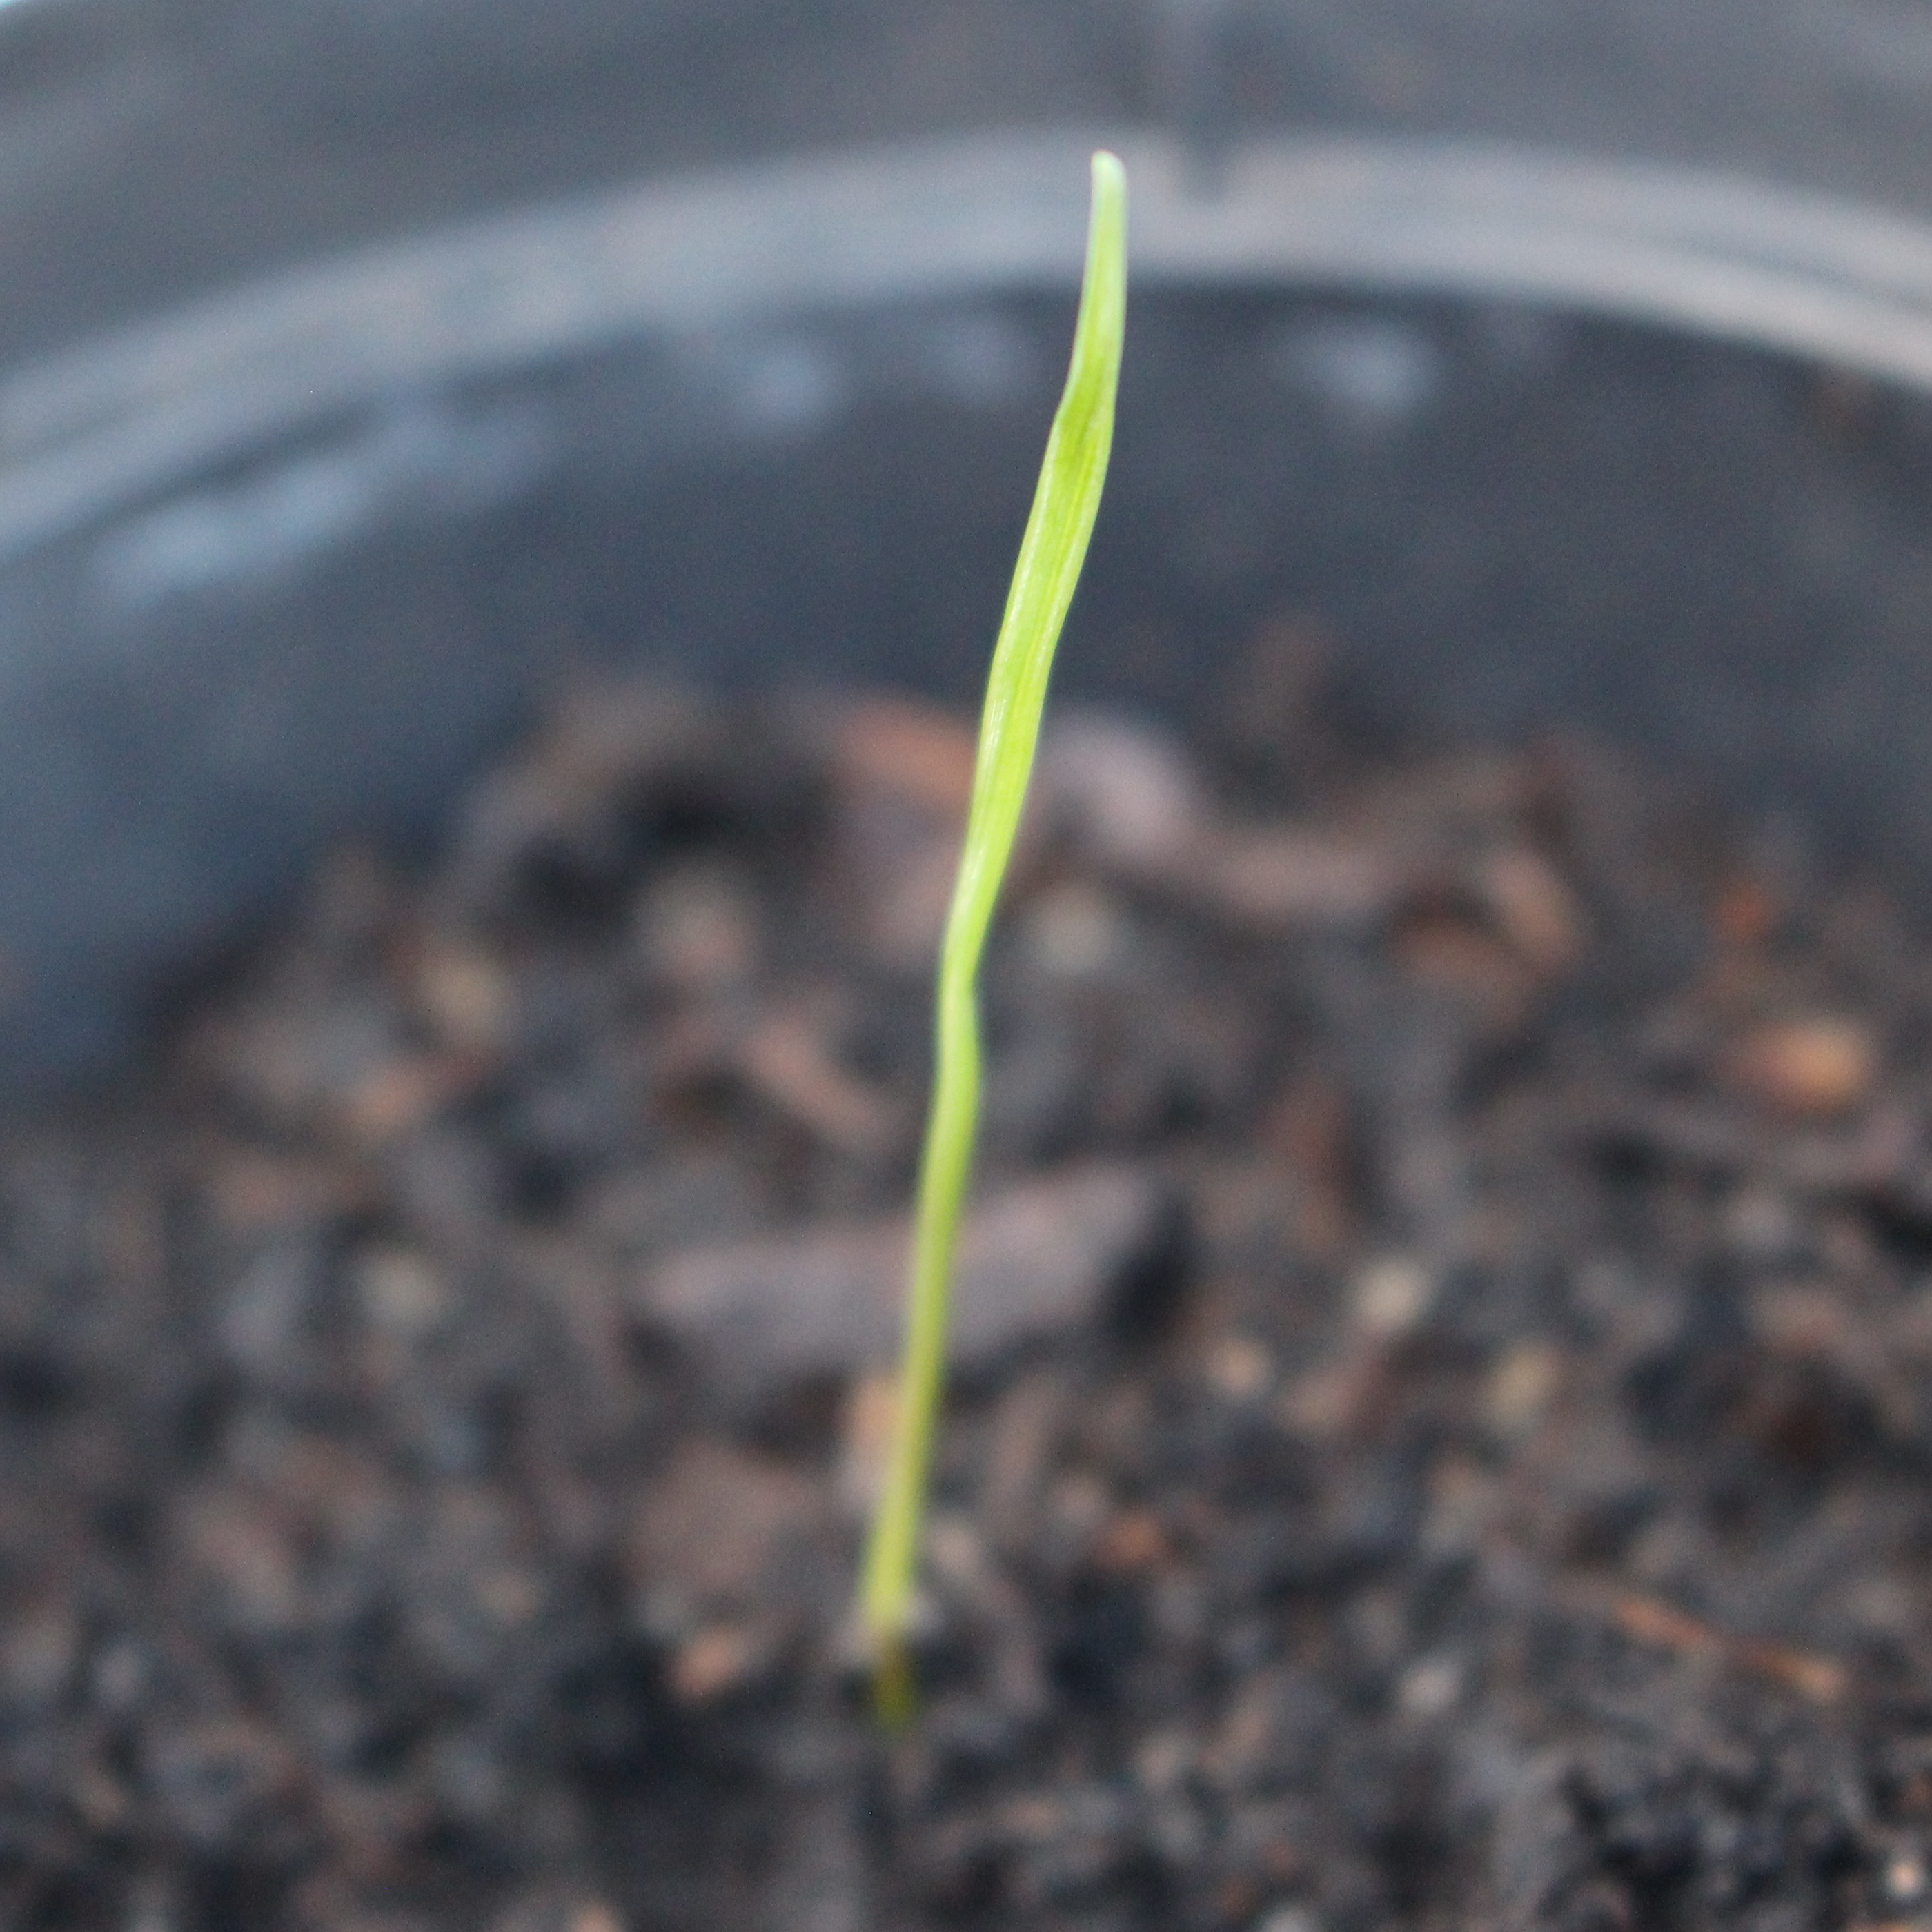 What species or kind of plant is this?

Lolium multiflorum
